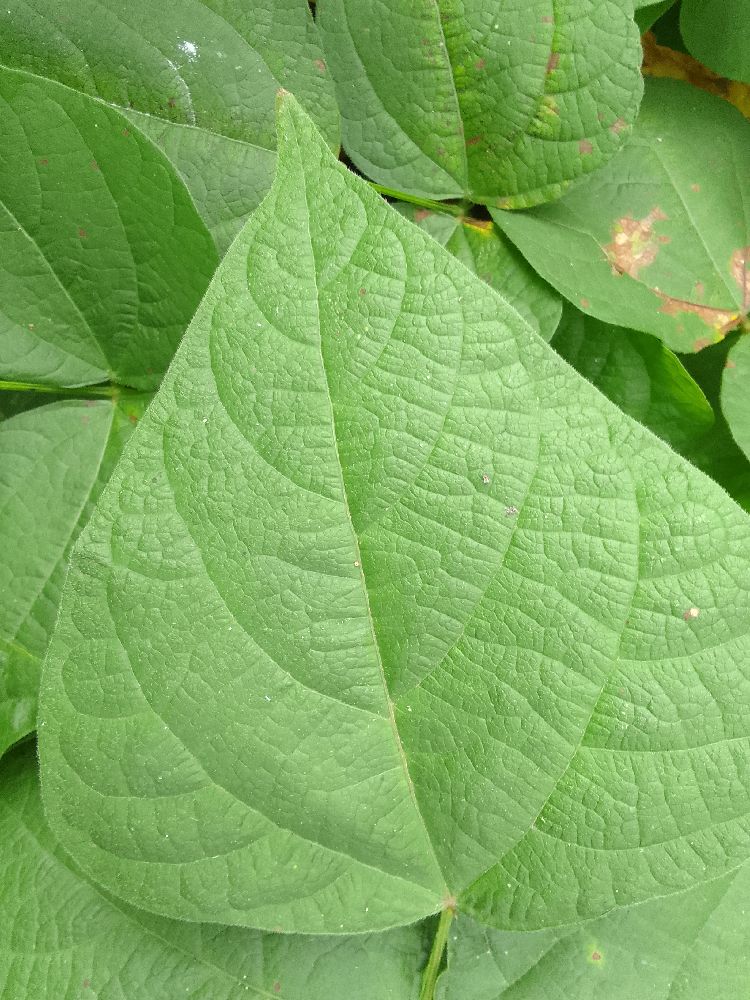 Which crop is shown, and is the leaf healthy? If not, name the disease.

common bean, healthy
